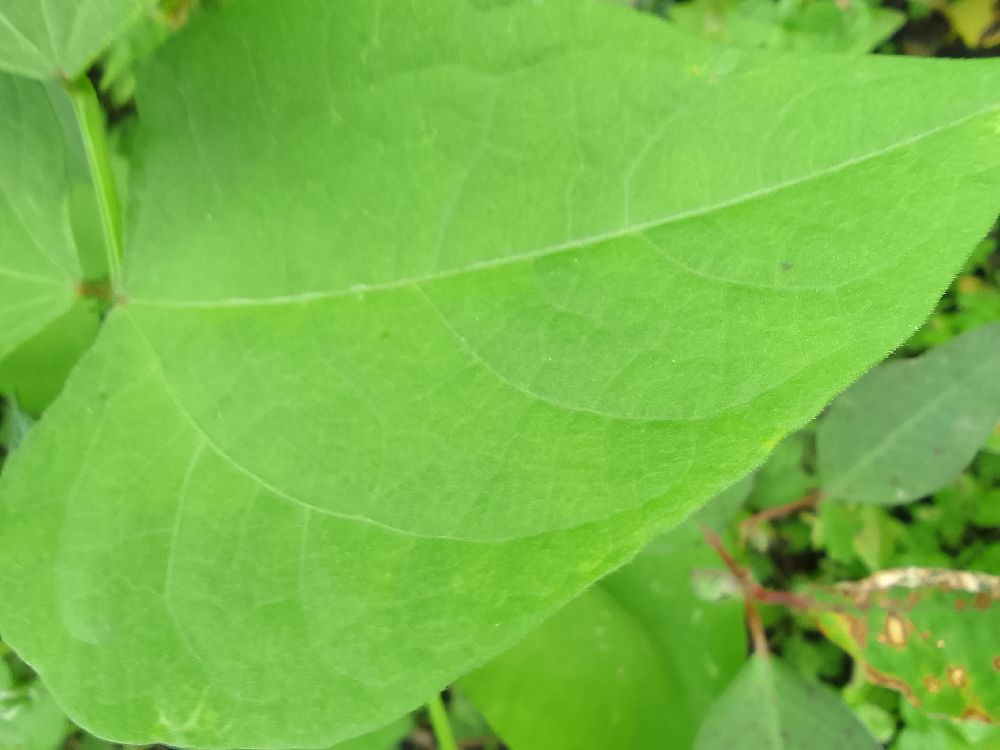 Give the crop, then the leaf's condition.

common bean, healthy
